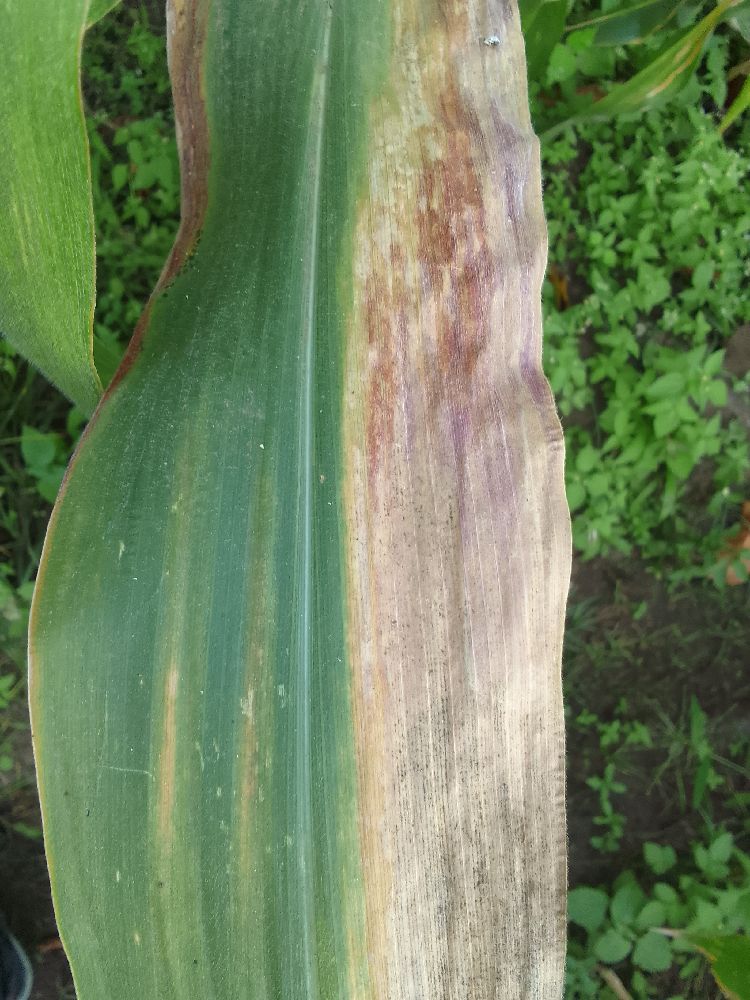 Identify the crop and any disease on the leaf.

maize, maize lethal necrosis
